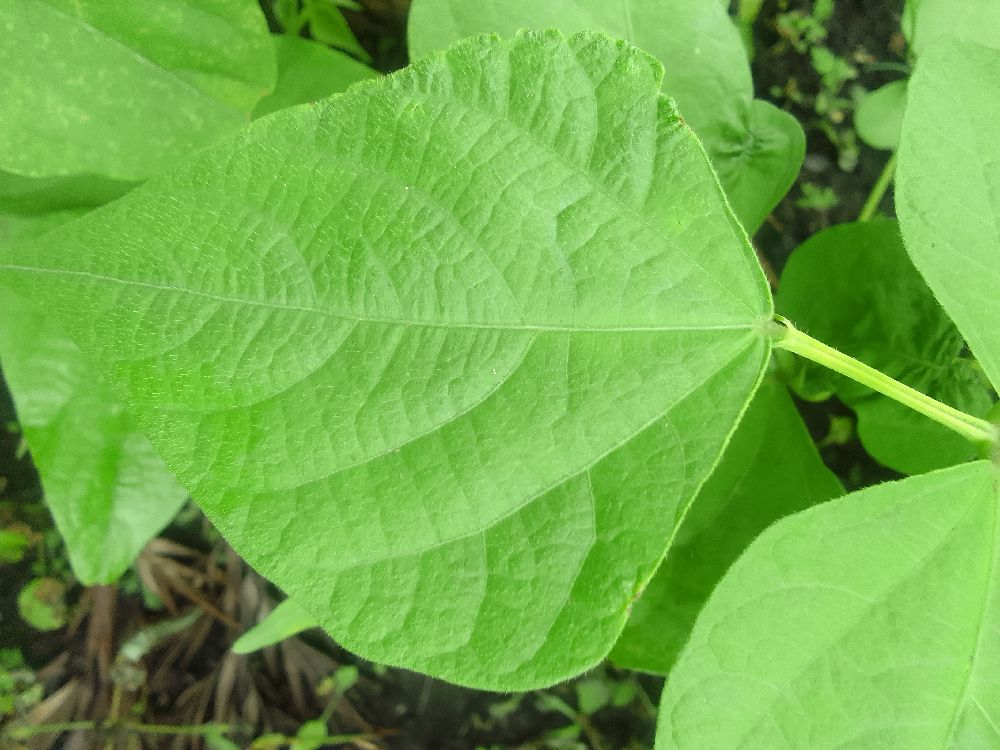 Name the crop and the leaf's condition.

common bean, healthy
